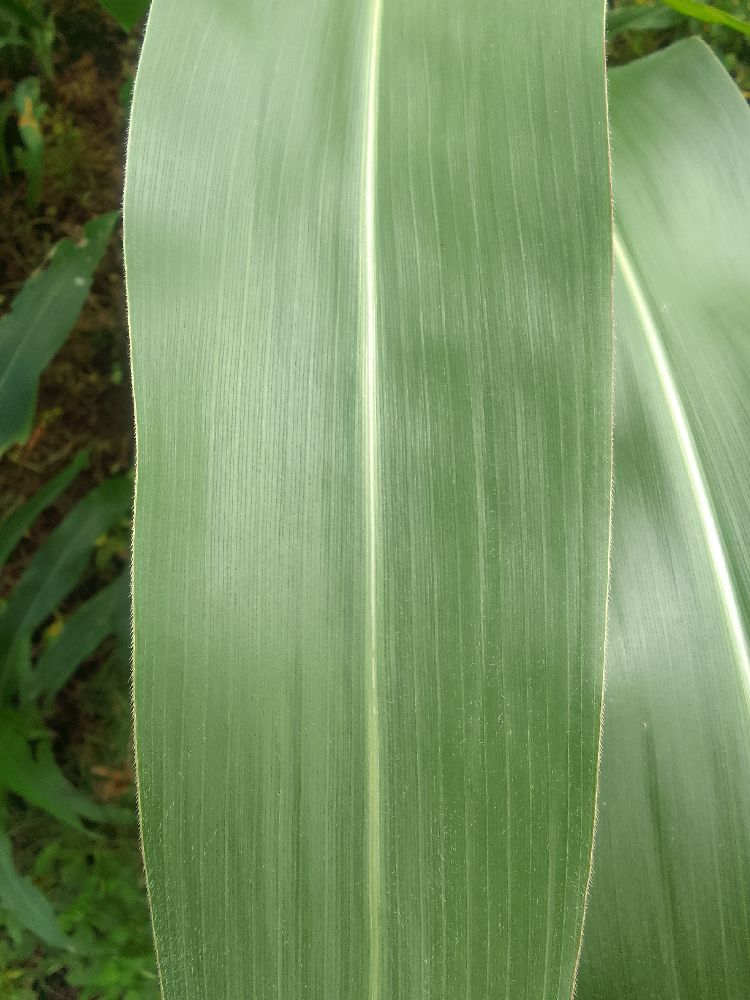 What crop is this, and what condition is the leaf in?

maize, healthy
